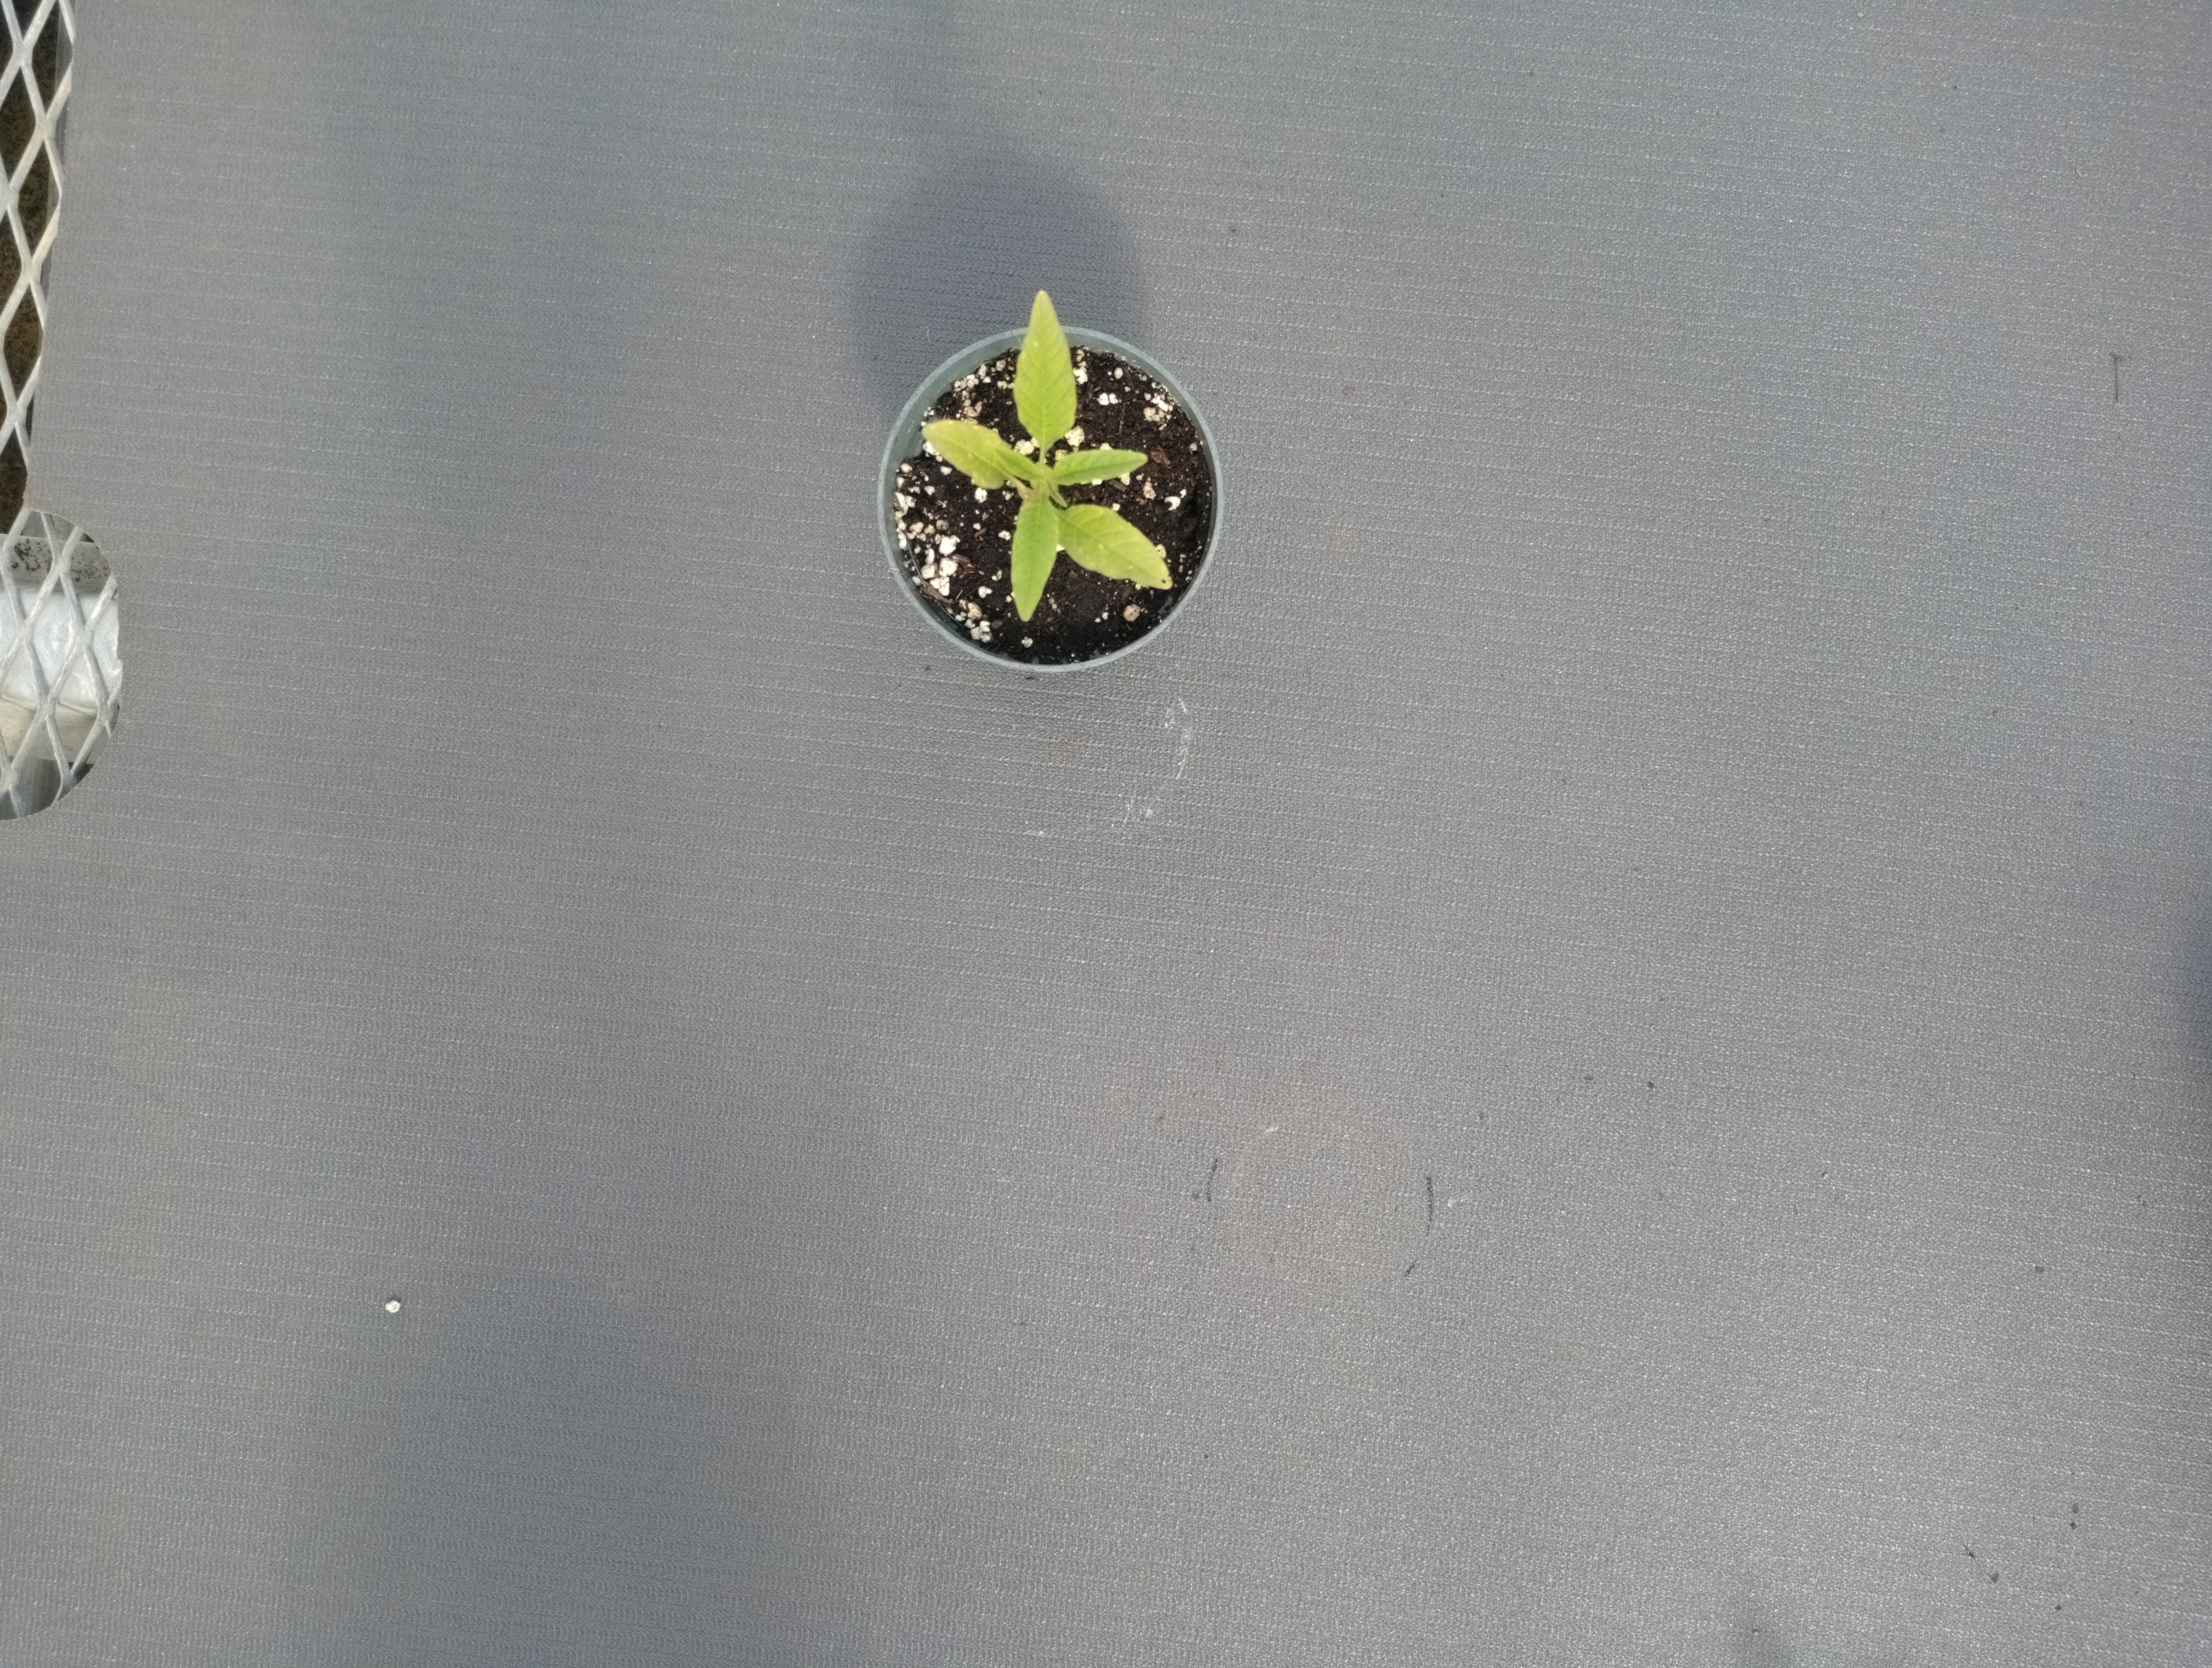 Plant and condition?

waterhemp, healthy untreated
